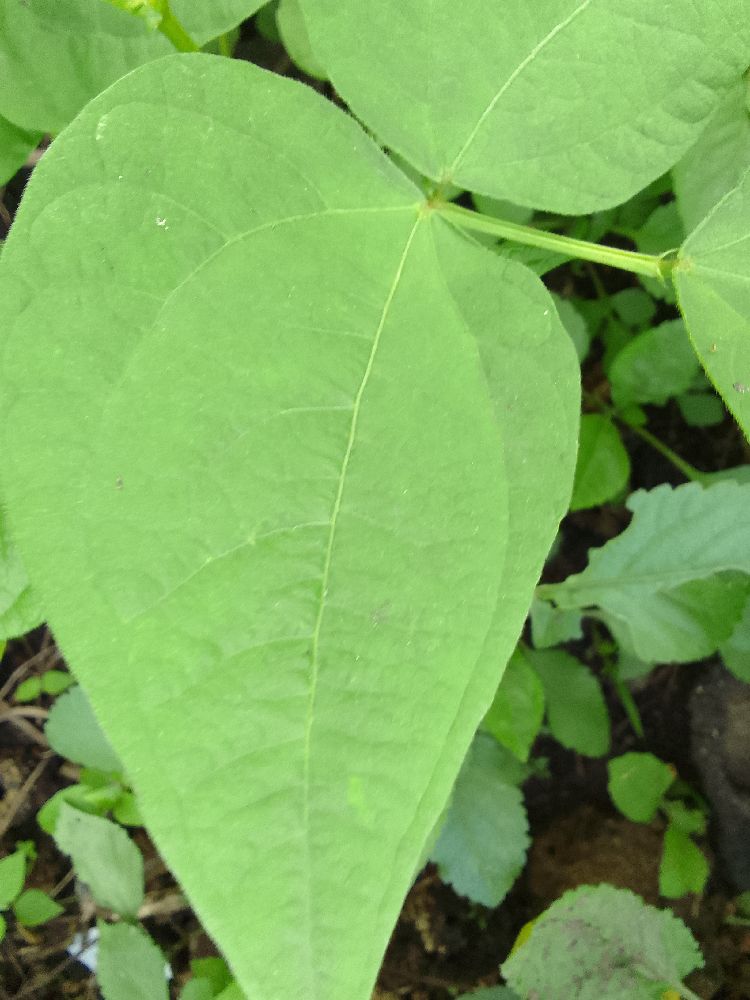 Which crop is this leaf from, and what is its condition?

common bean, healthy
